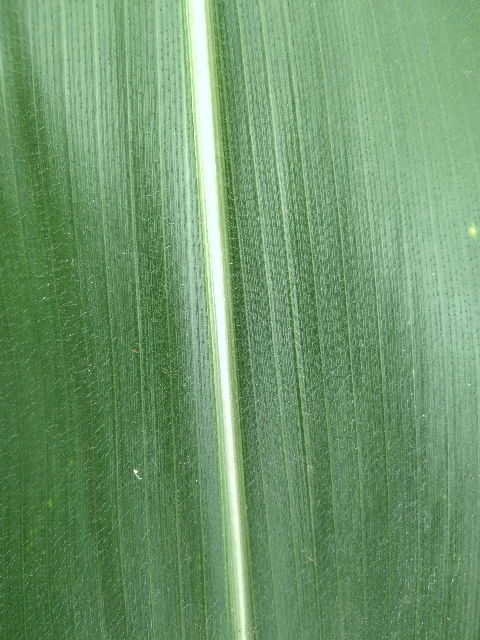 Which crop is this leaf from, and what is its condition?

maize, healthy
